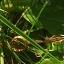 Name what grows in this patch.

structured weed
